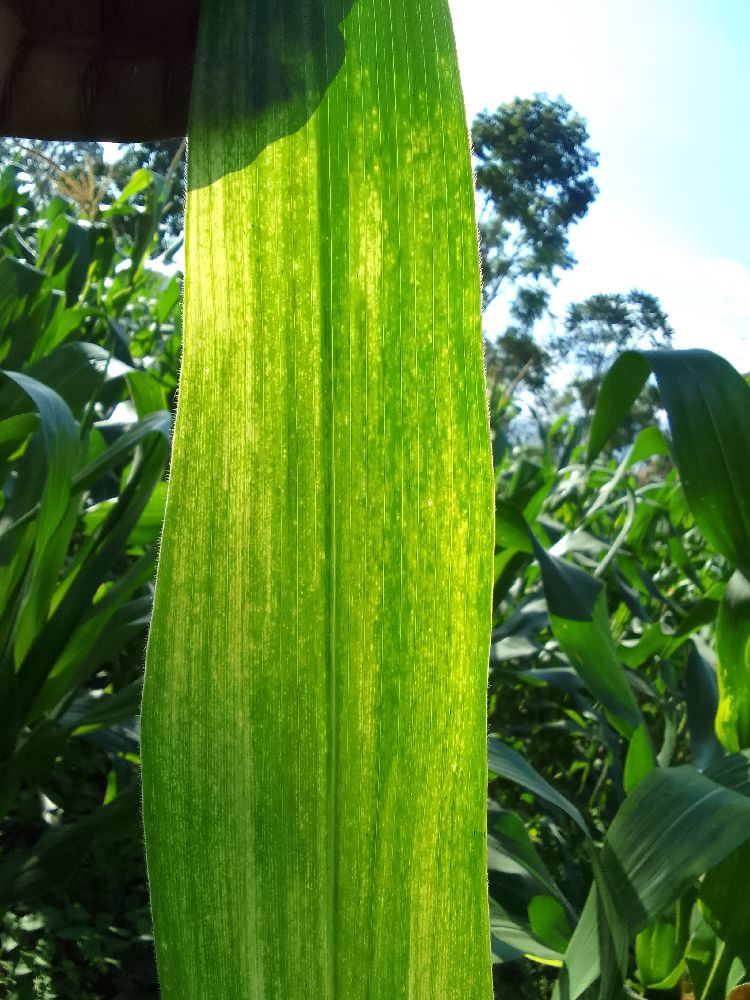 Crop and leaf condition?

maize, maize lethal necrosis
